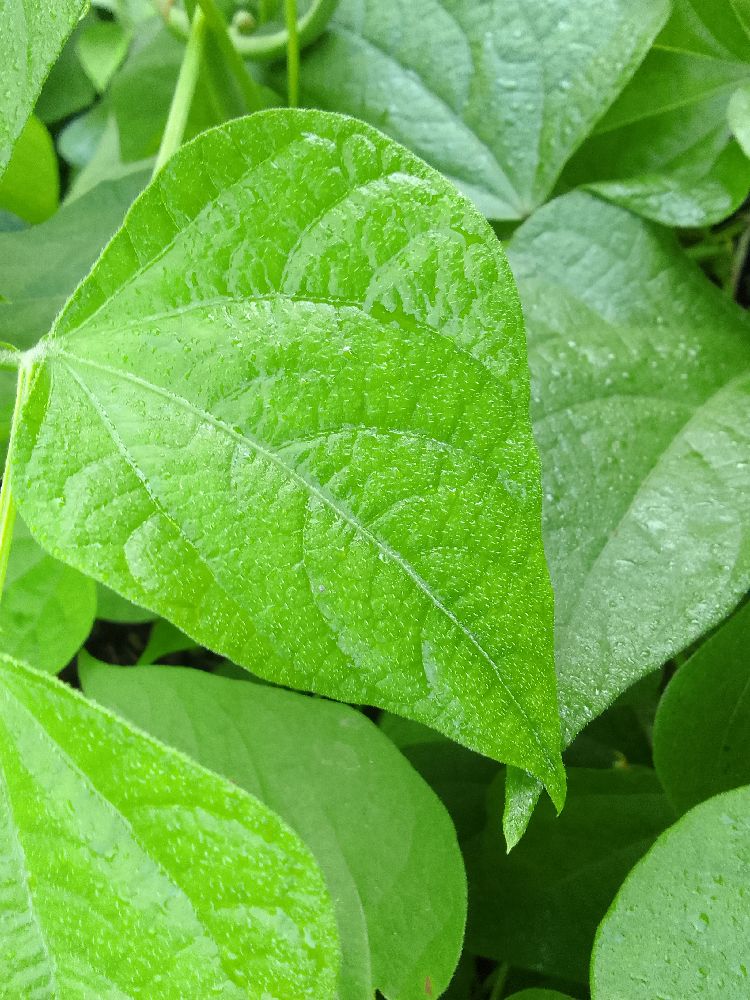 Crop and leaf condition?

common bean, healthy
